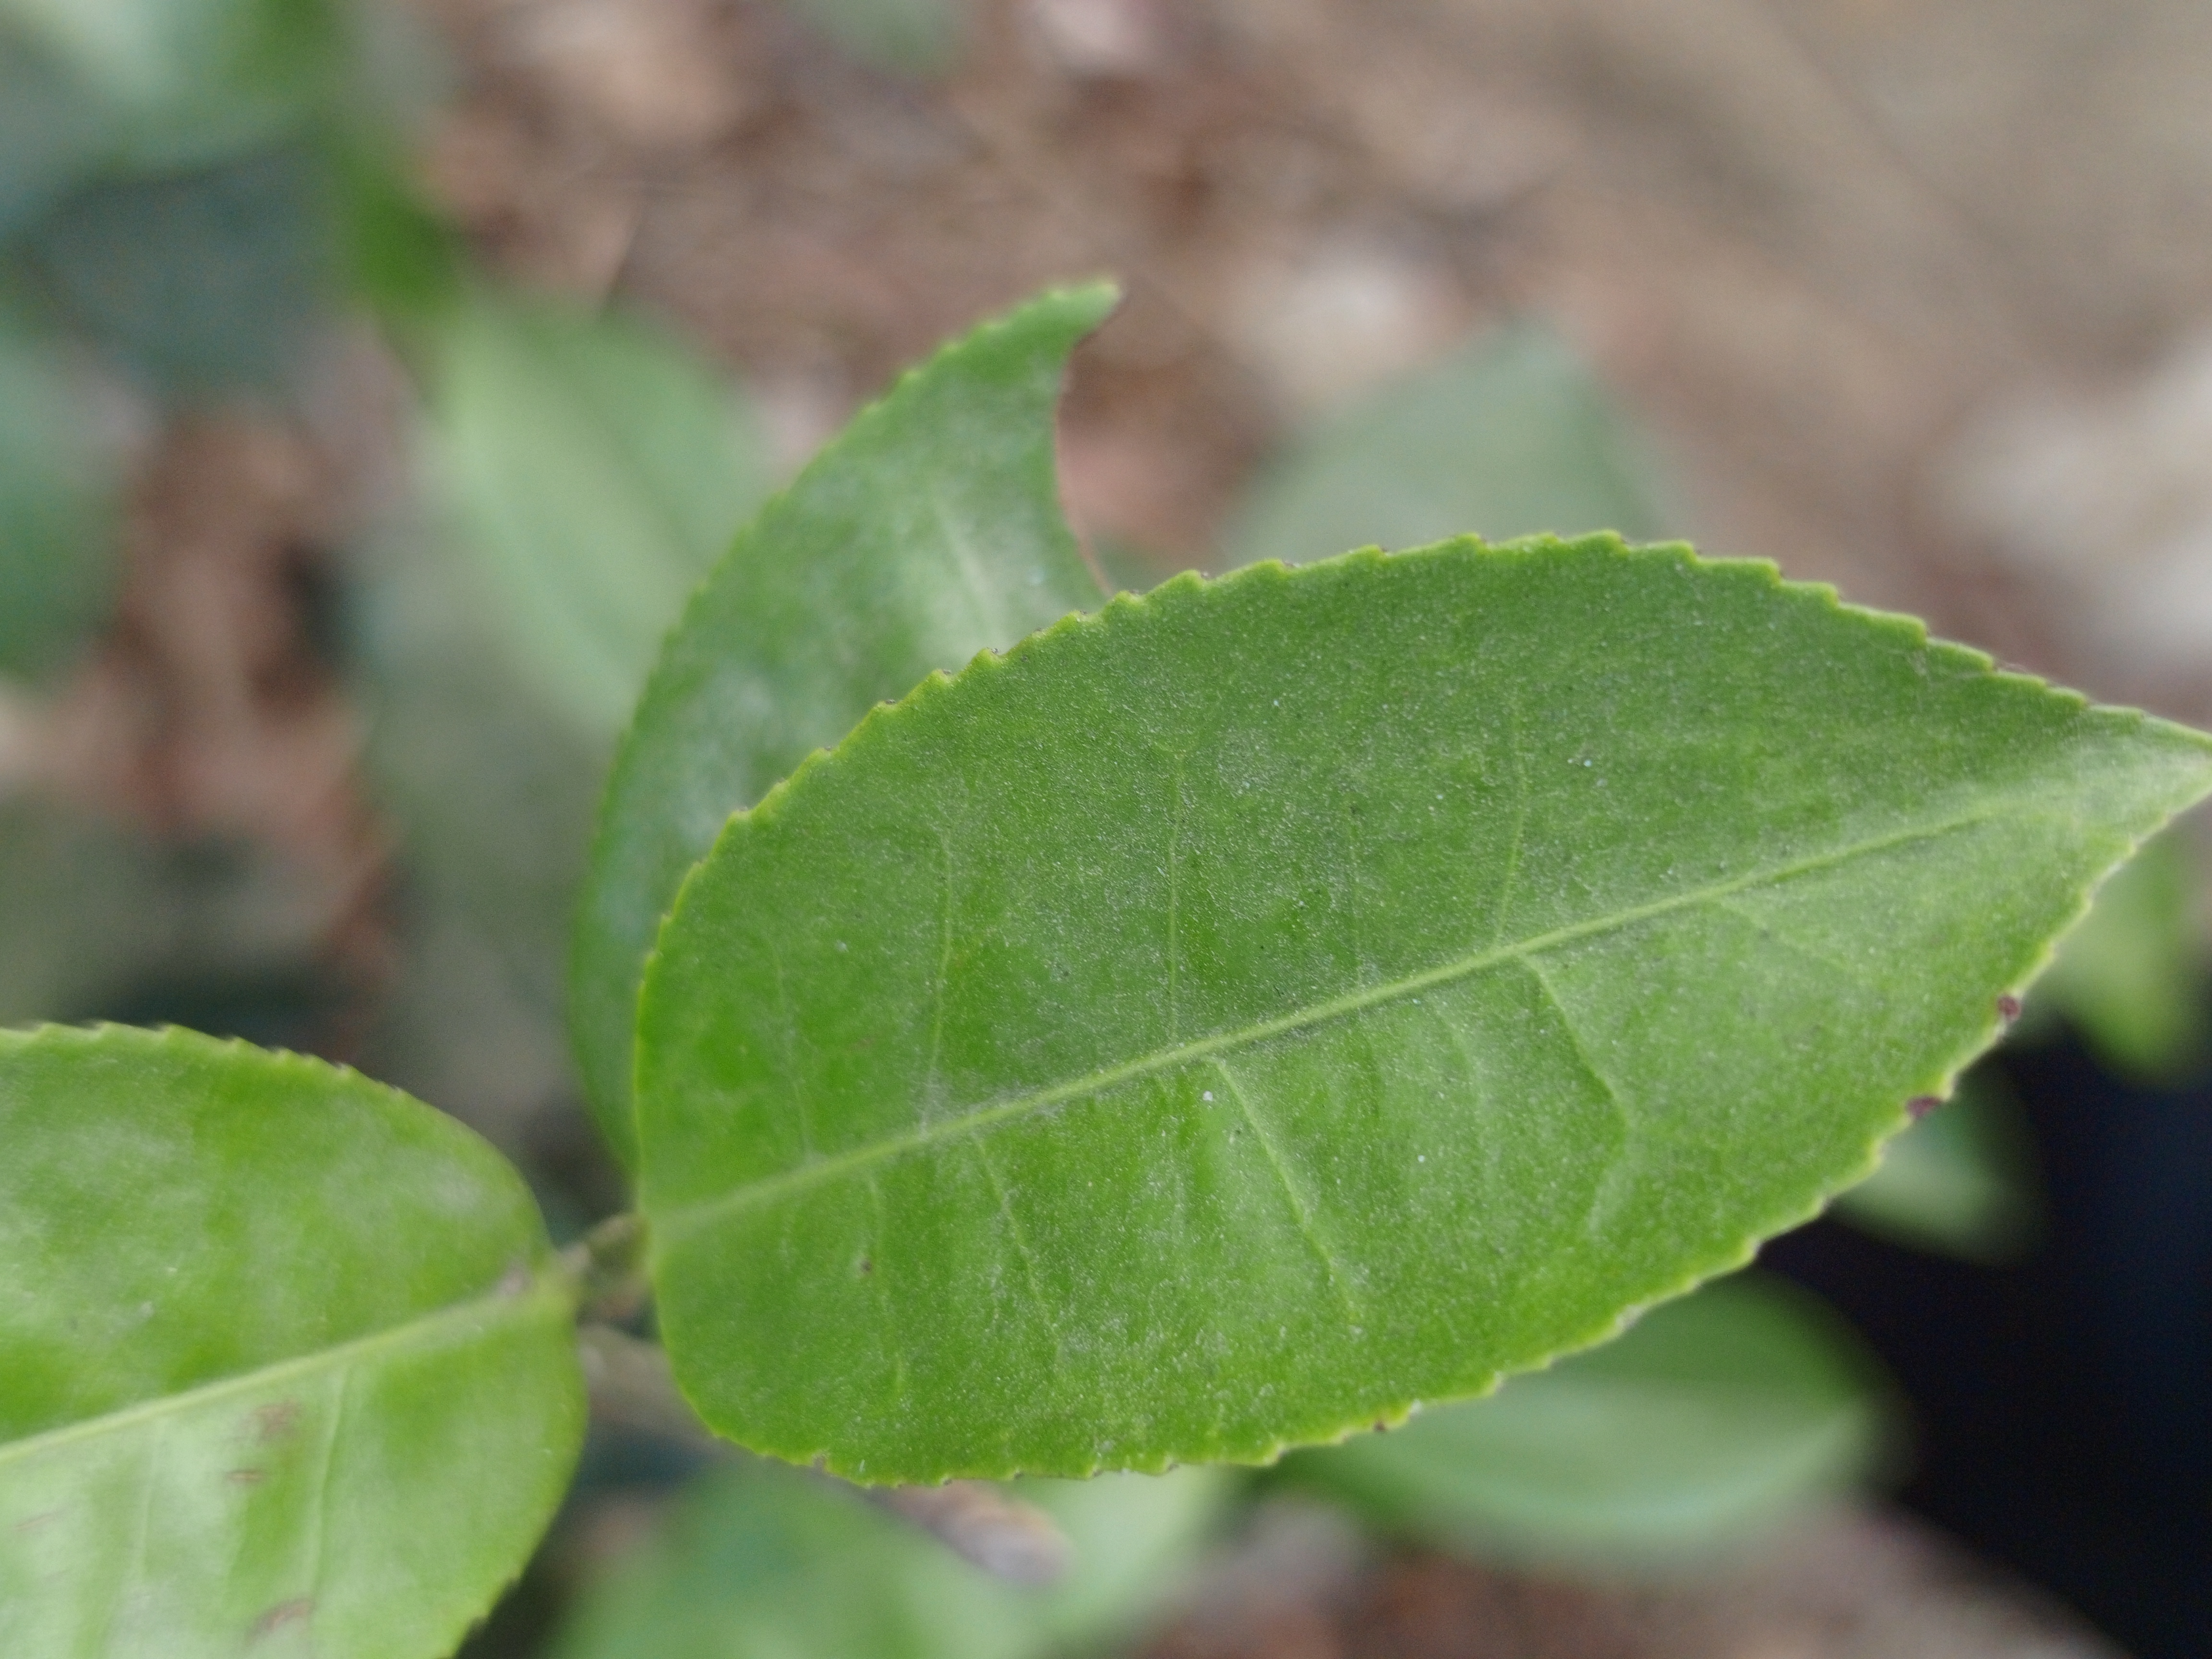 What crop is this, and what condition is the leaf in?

tea, healthy leaf
